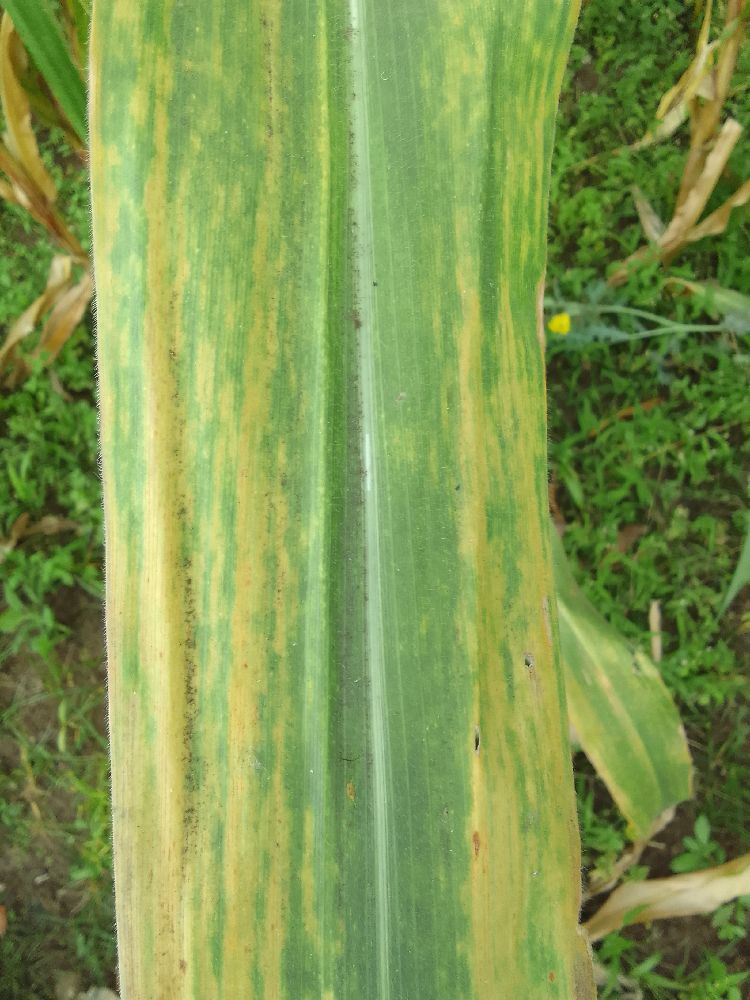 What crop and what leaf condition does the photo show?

maize, maize lethal necrosis
